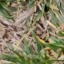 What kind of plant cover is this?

grass
